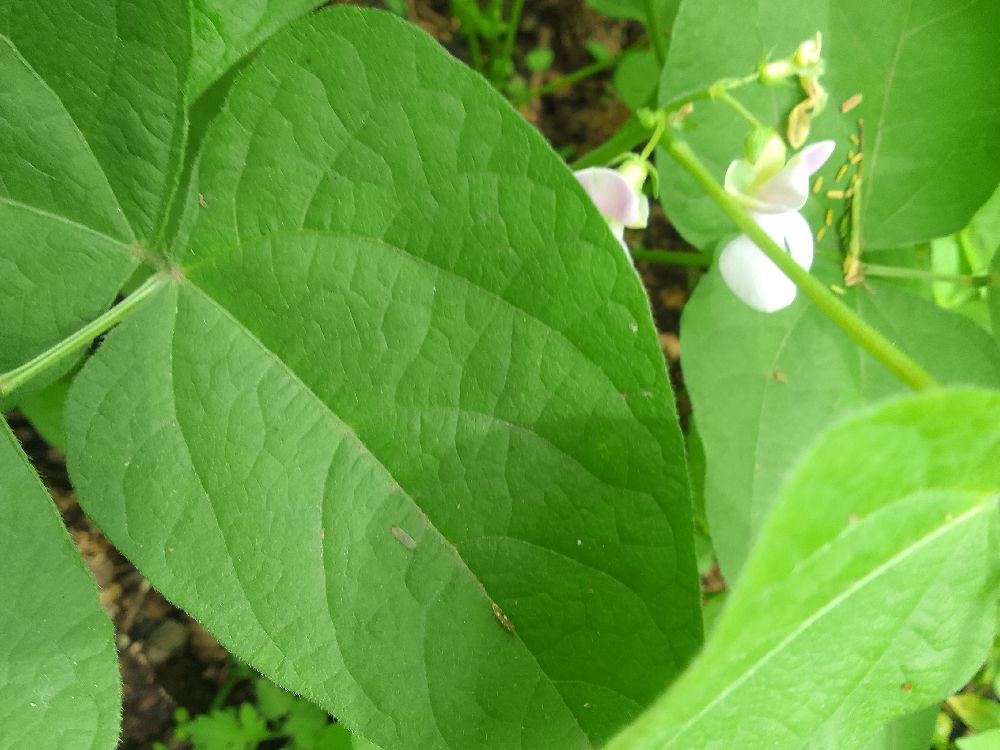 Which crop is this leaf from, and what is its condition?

common bean, healthy
